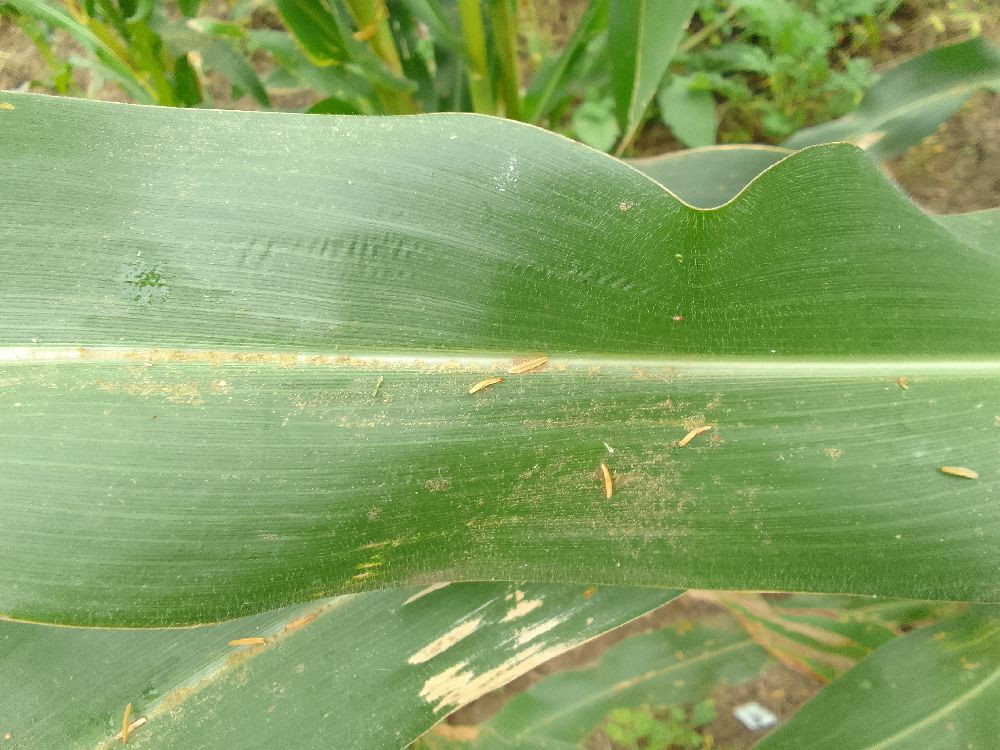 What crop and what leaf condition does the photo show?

maize, healthy
